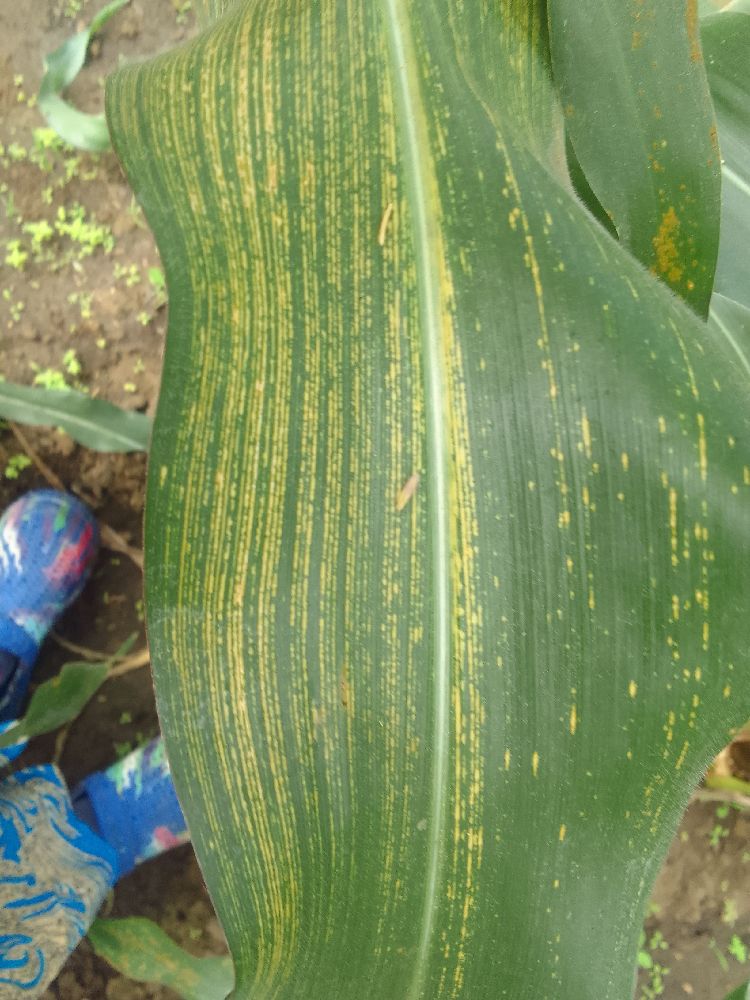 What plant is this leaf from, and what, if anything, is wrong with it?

maize, maize streak virus
